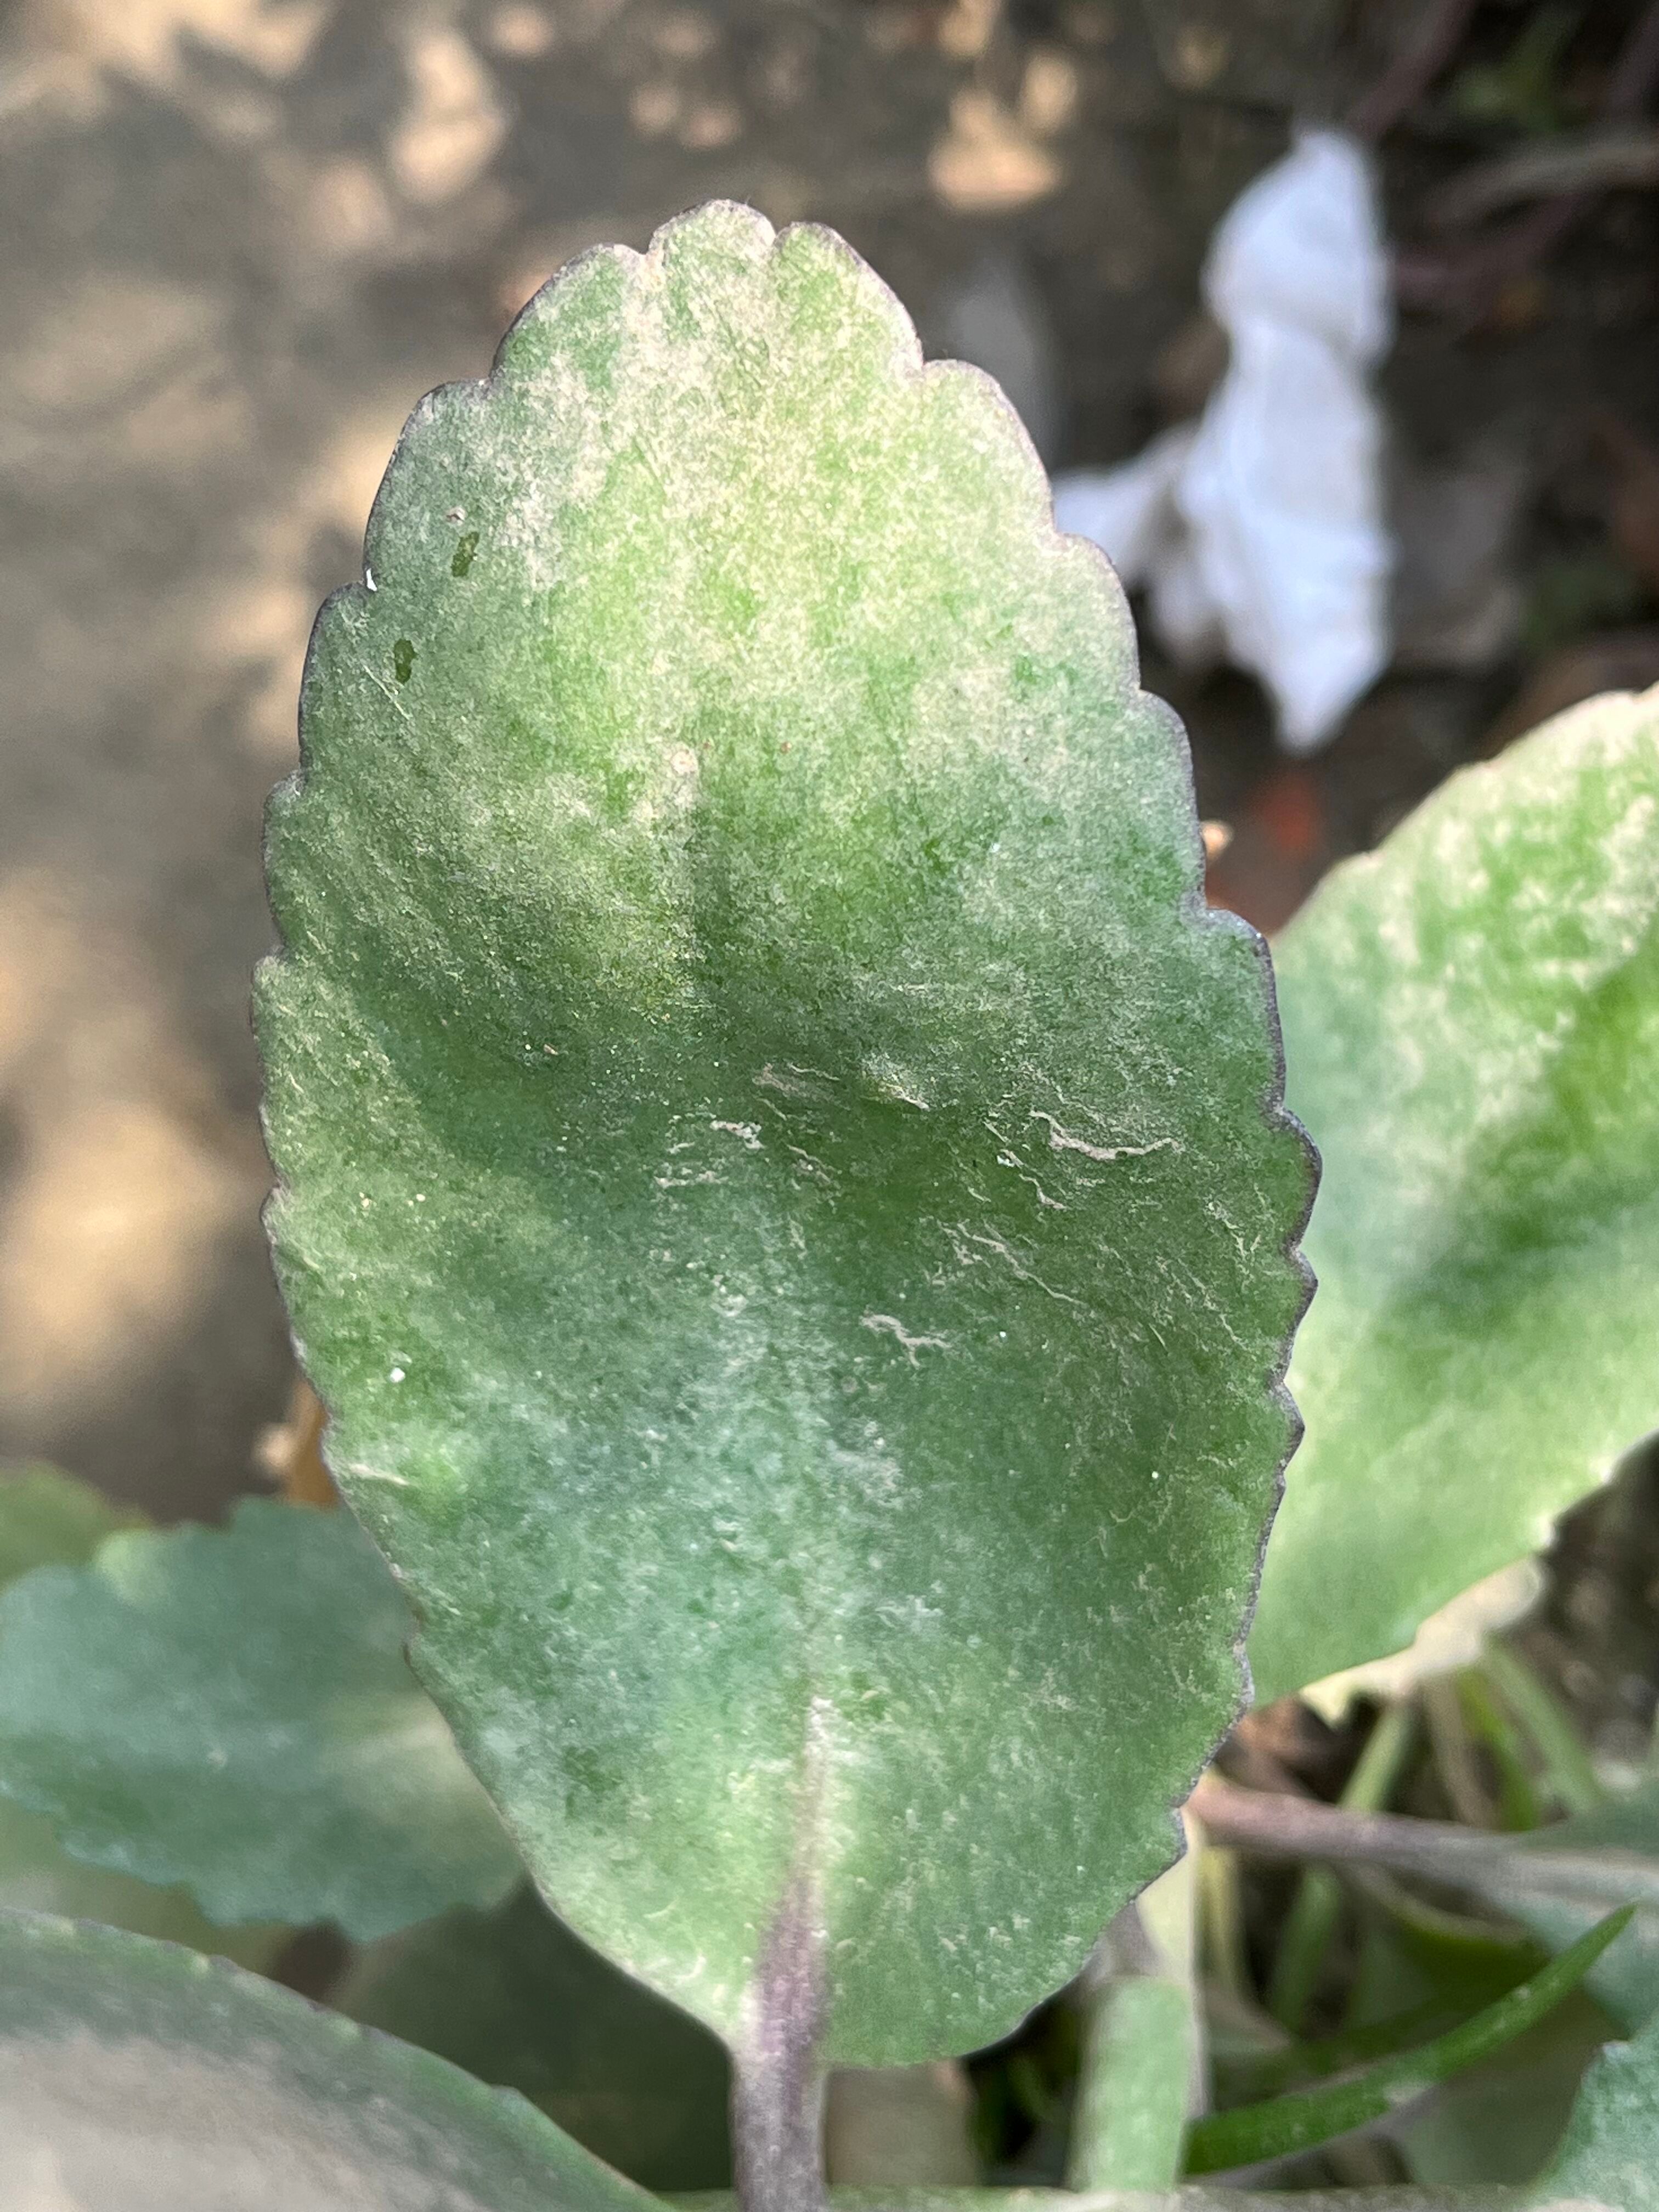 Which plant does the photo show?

pathorkuci
